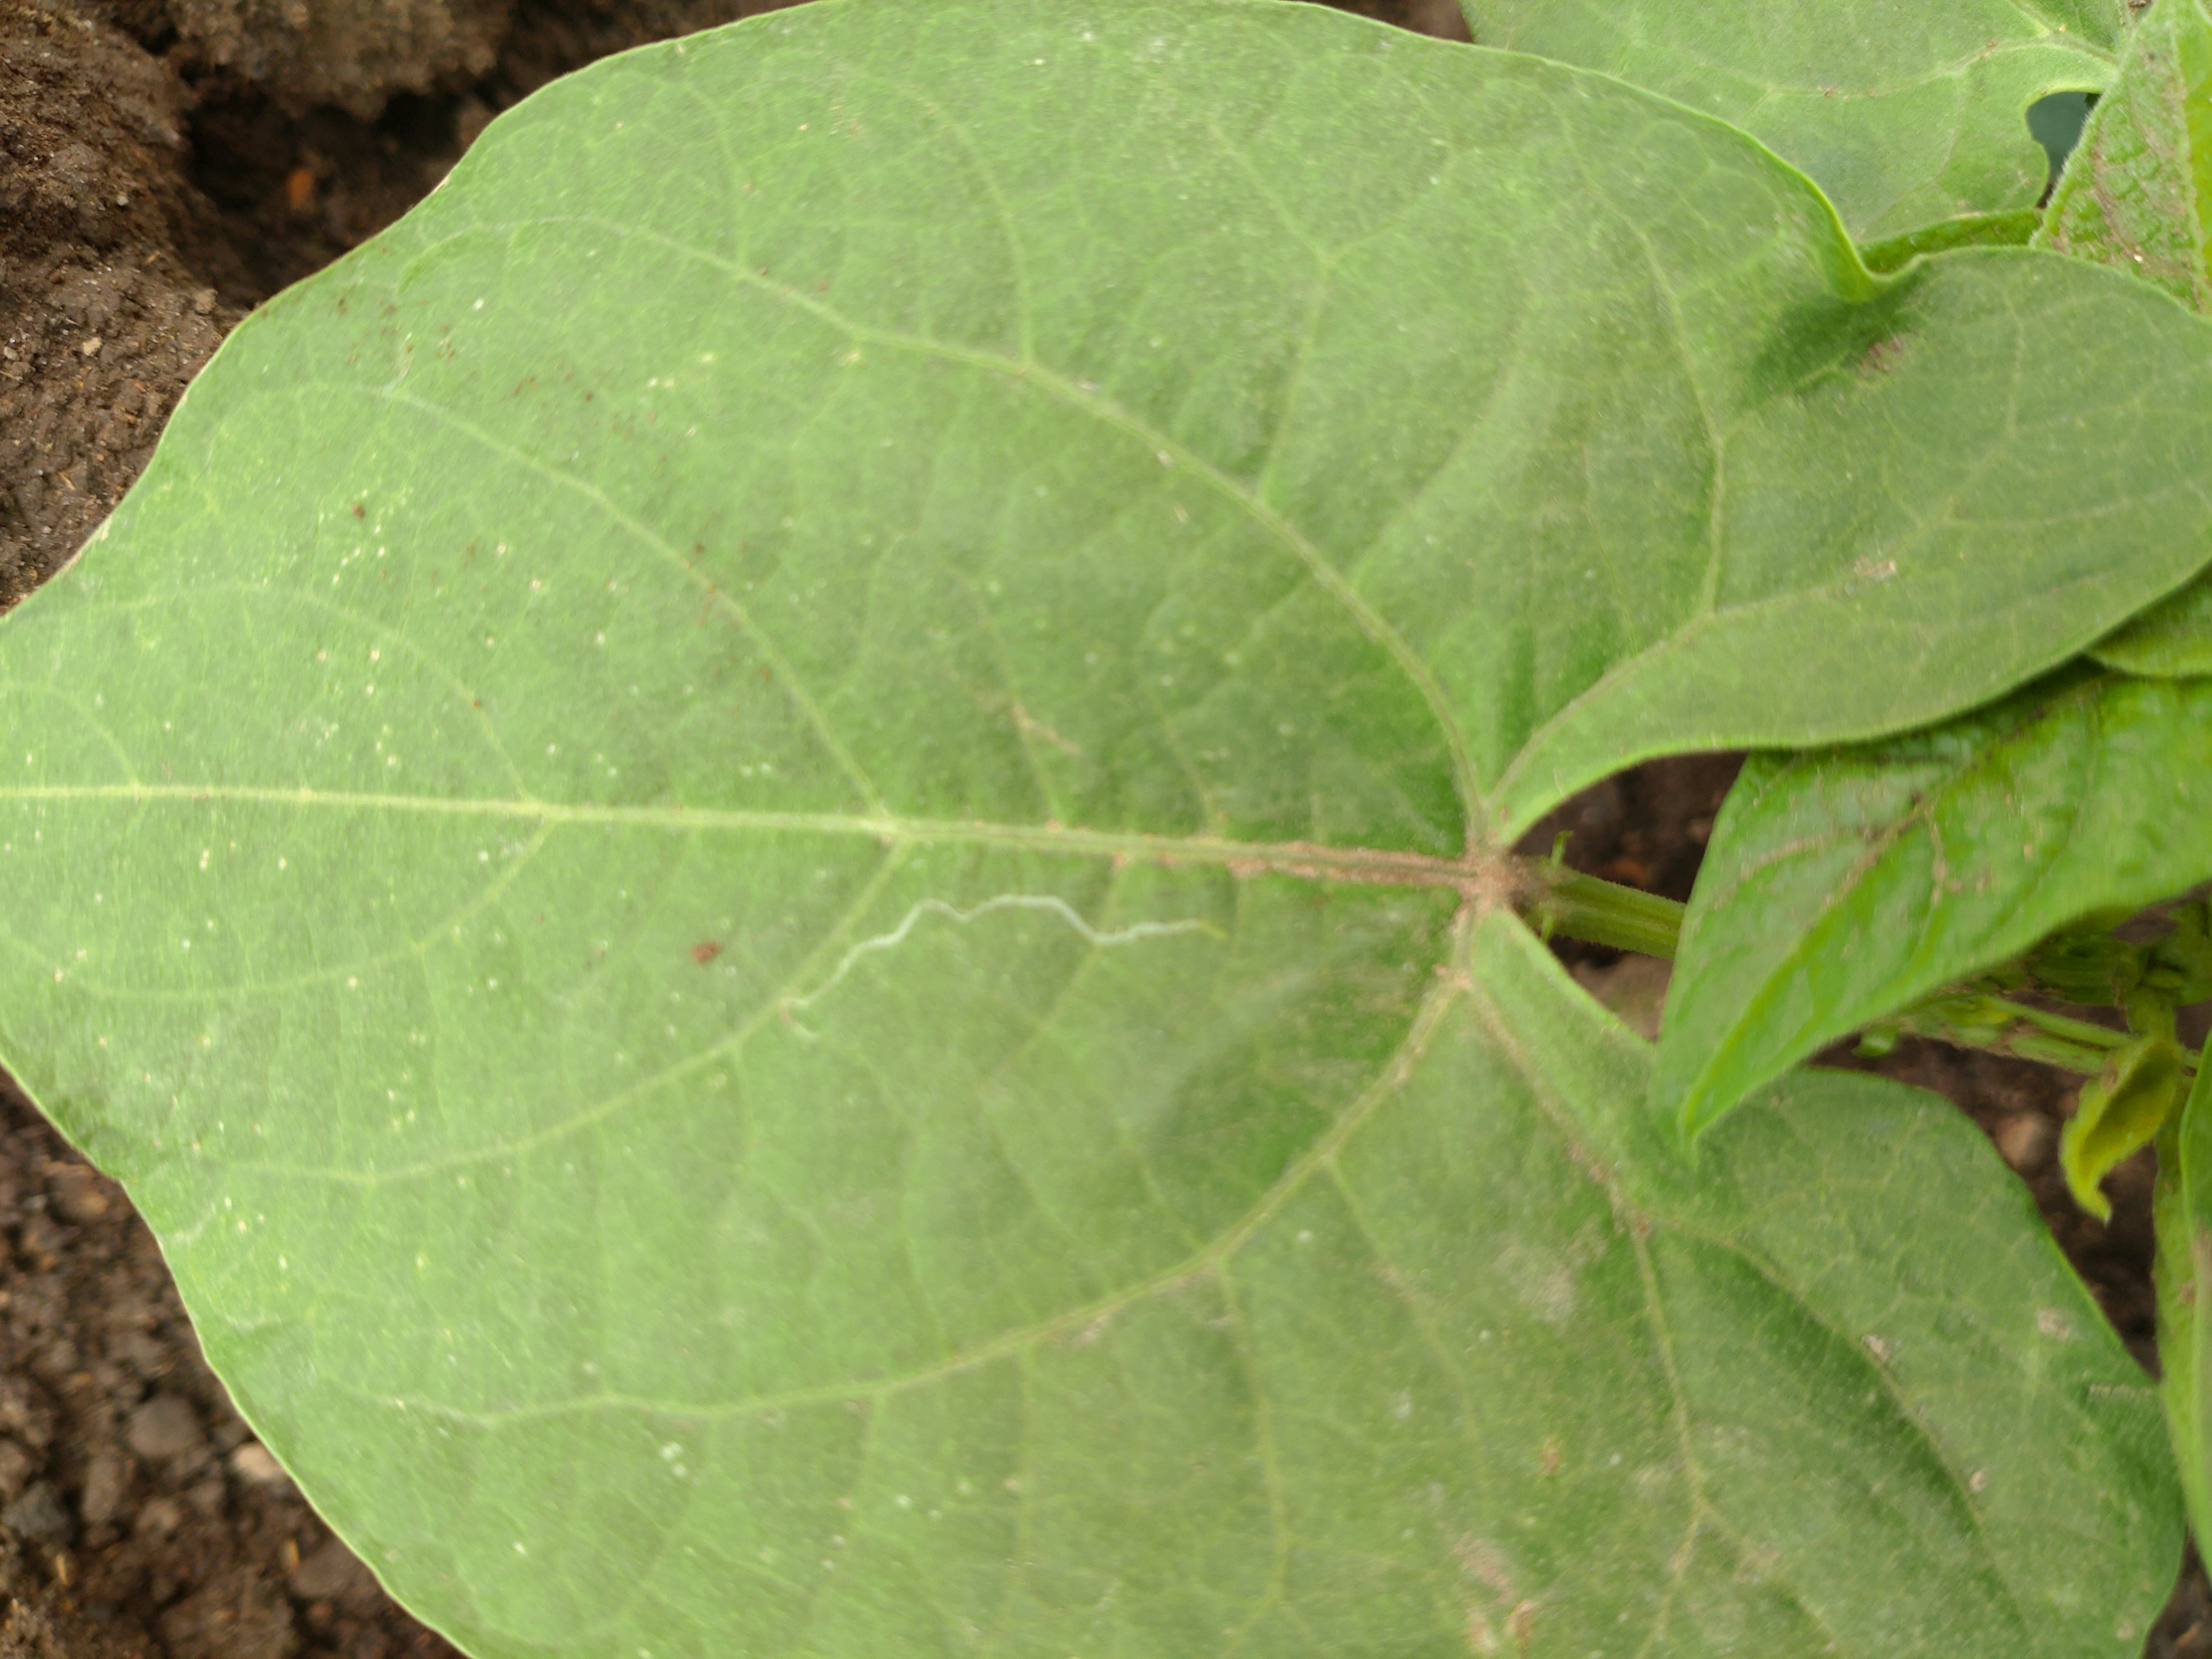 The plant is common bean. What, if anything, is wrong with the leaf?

healthy
